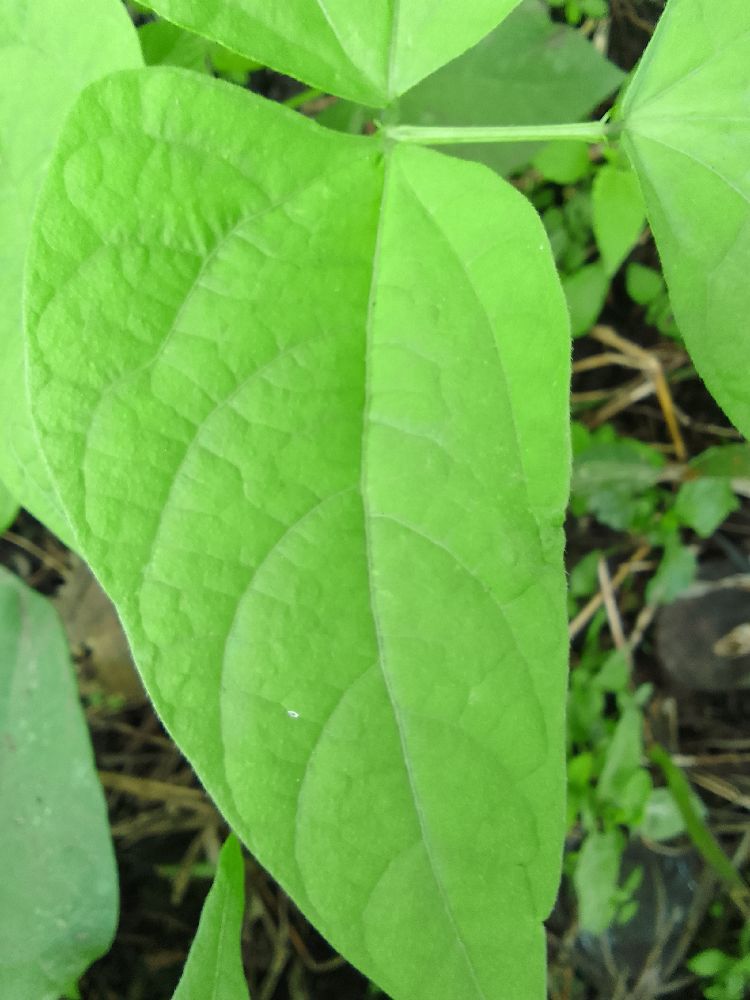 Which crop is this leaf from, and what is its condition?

common bean, healthy
